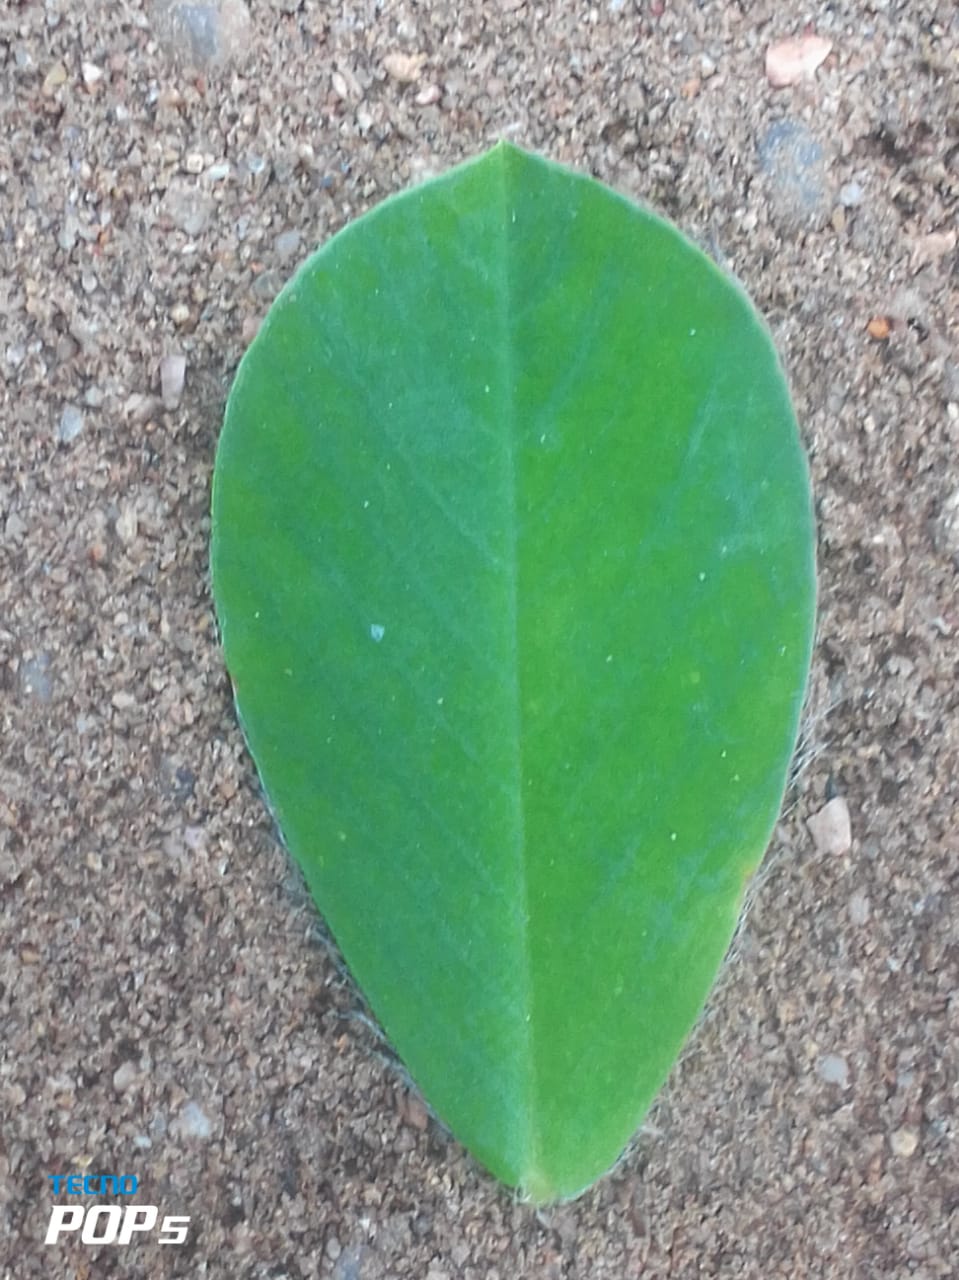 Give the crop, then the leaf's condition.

peanut, healthy leaves
